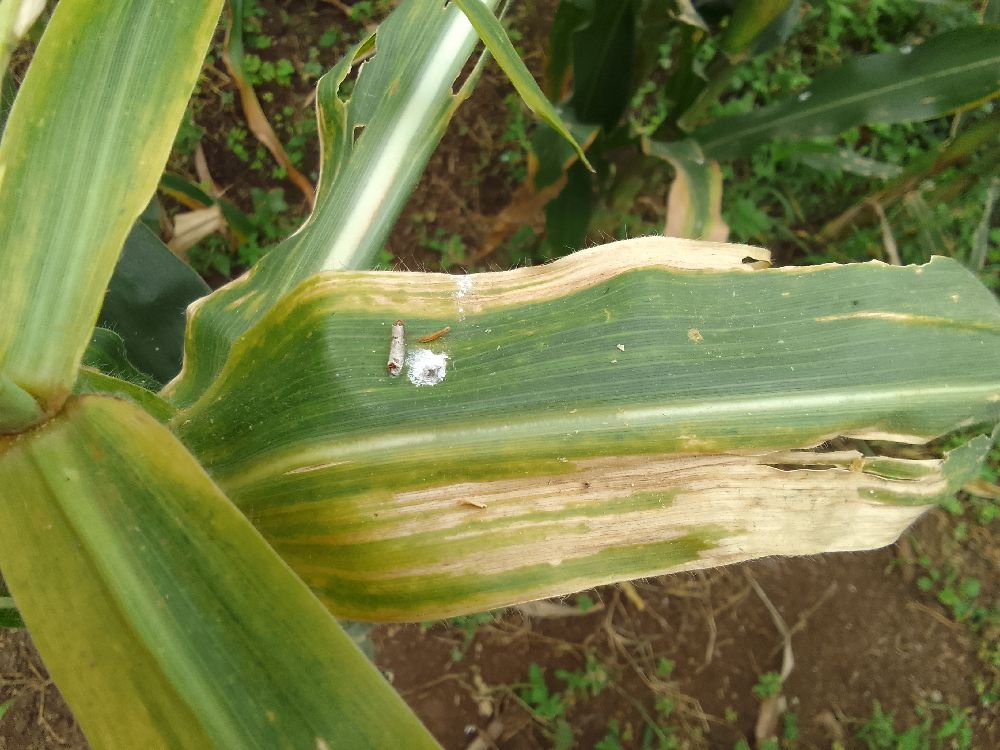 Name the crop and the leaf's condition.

maize, maize lethal necrosis
